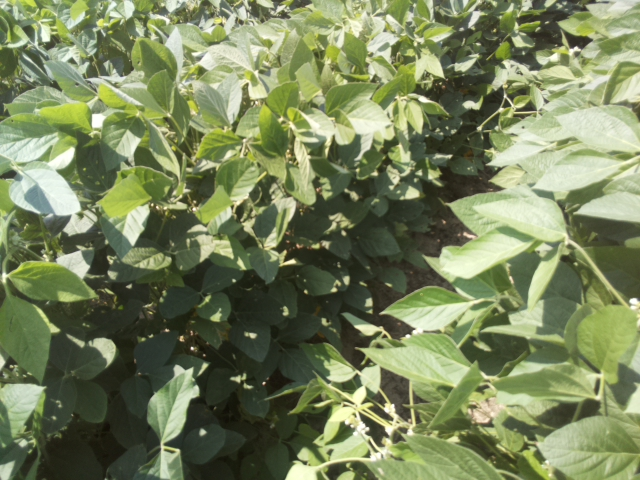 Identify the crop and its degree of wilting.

soybean, leaflets folding inward at secondary pulvinus with no turgor loss in leaflets or petioles
